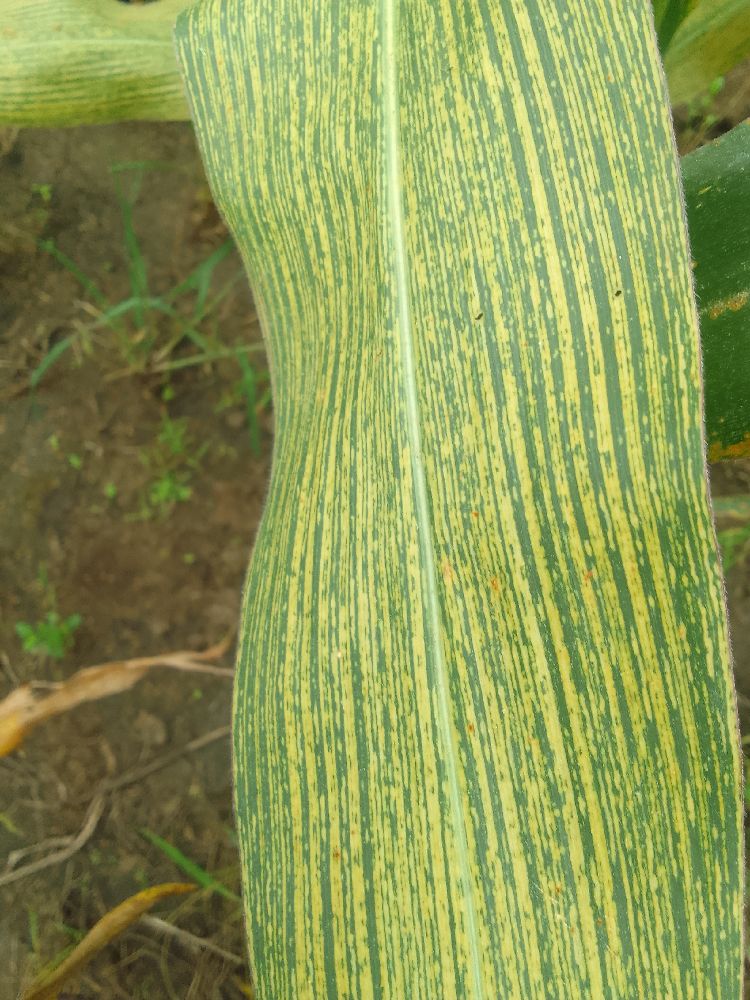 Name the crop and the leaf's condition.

maize, maize streak virus
